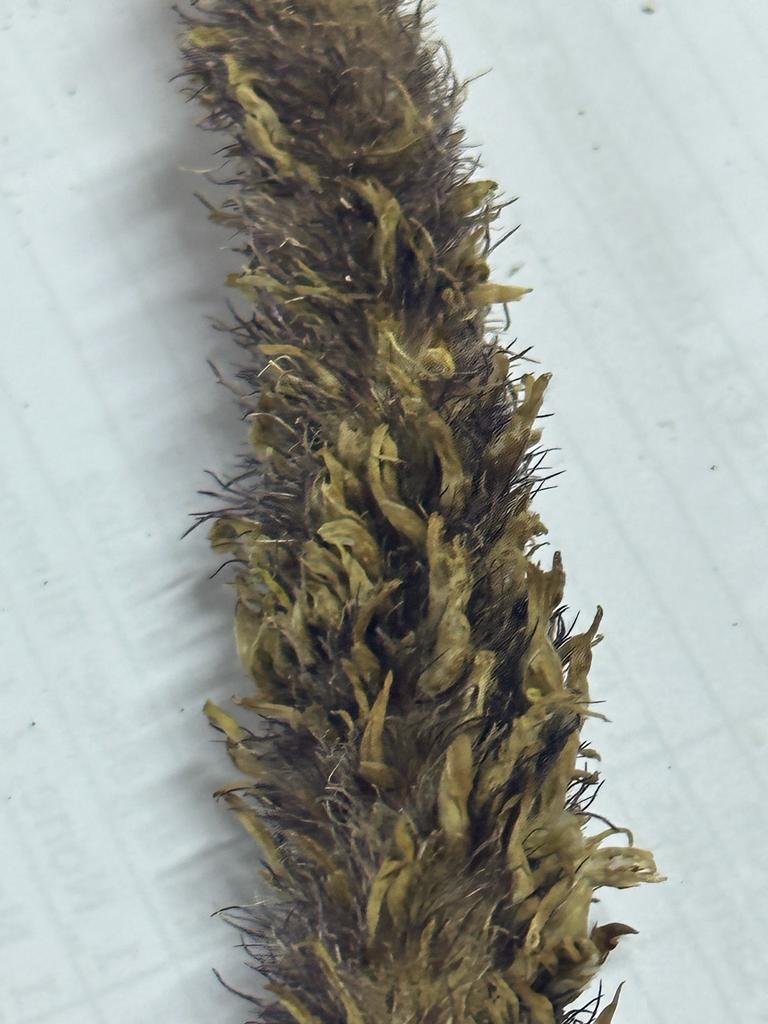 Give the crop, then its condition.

pearl millet, sclerospora graminicola
